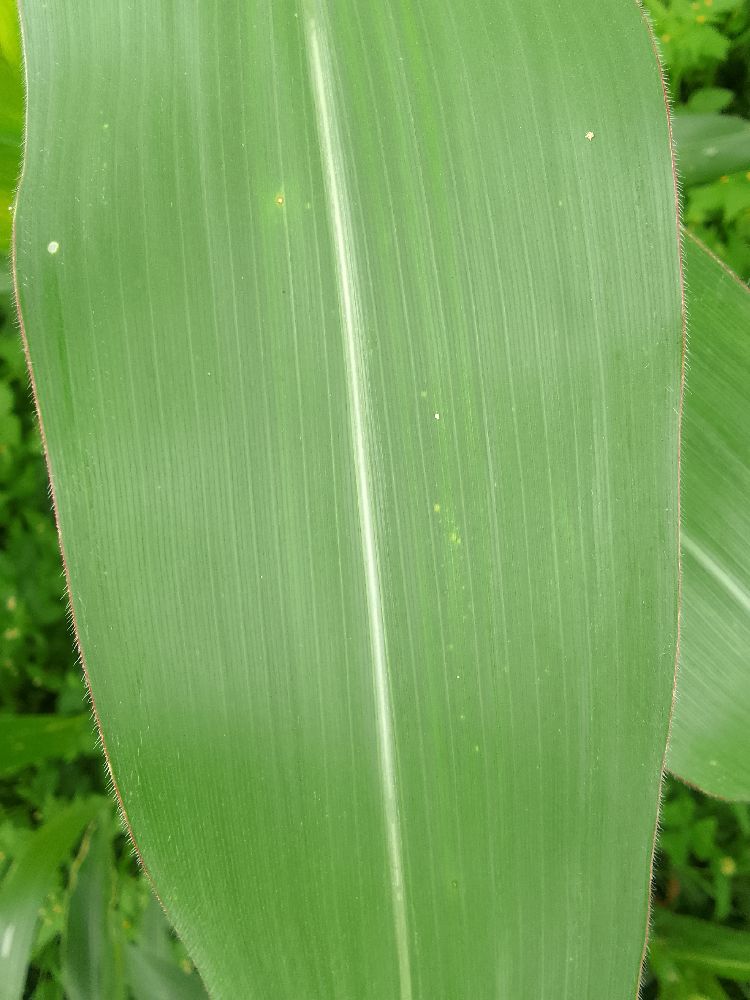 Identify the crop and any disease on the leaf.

maize, healthy
